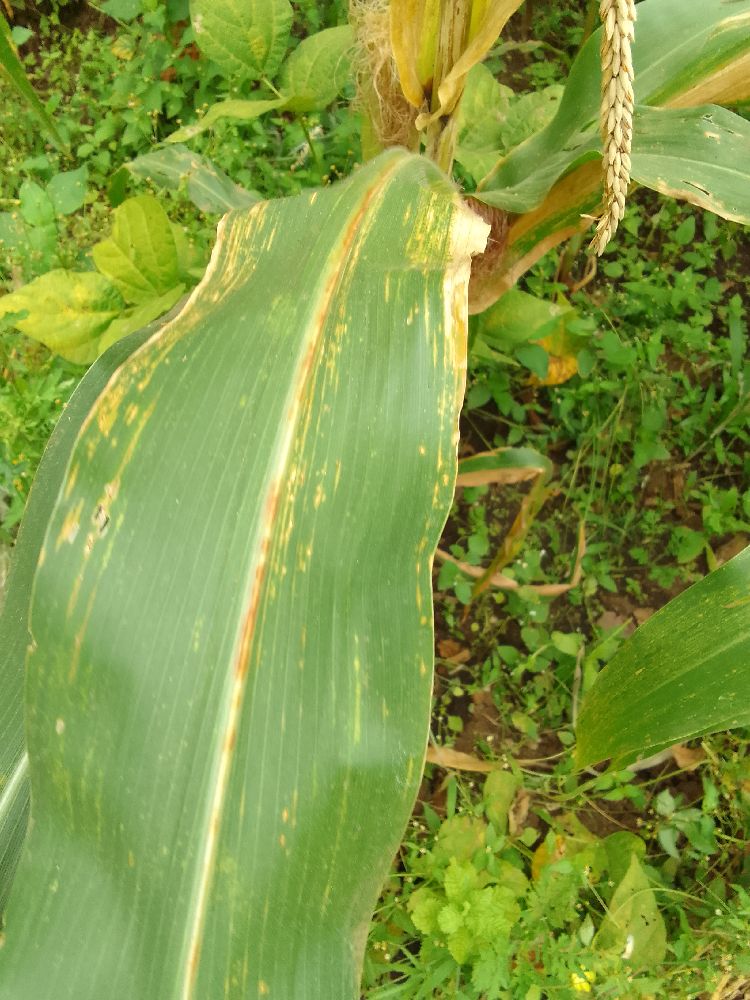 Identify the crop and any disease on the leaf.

maize, maize lethal necrosis
